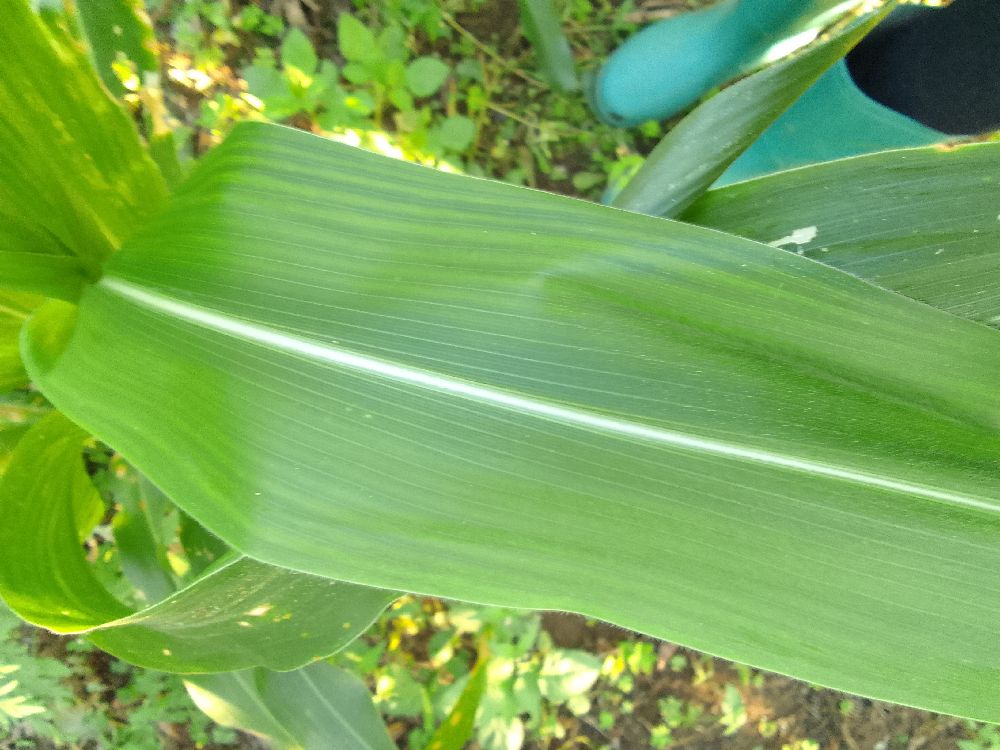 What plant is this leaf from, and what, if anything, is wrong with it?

maize, healthy
